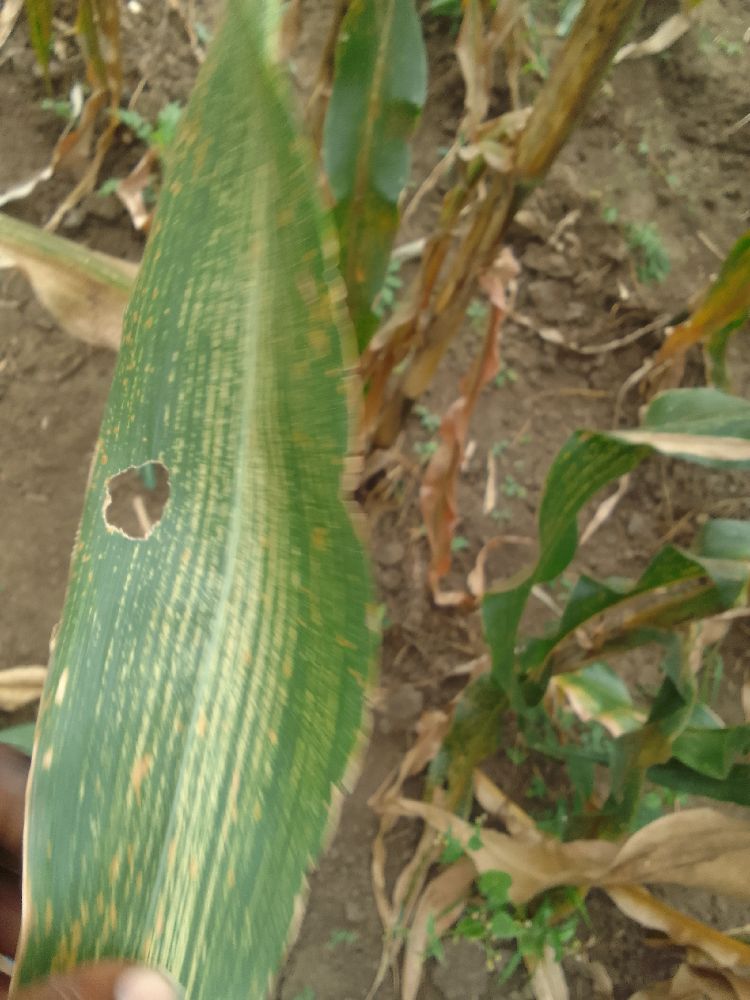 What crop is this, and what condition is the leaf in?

maize, maize streak virus
